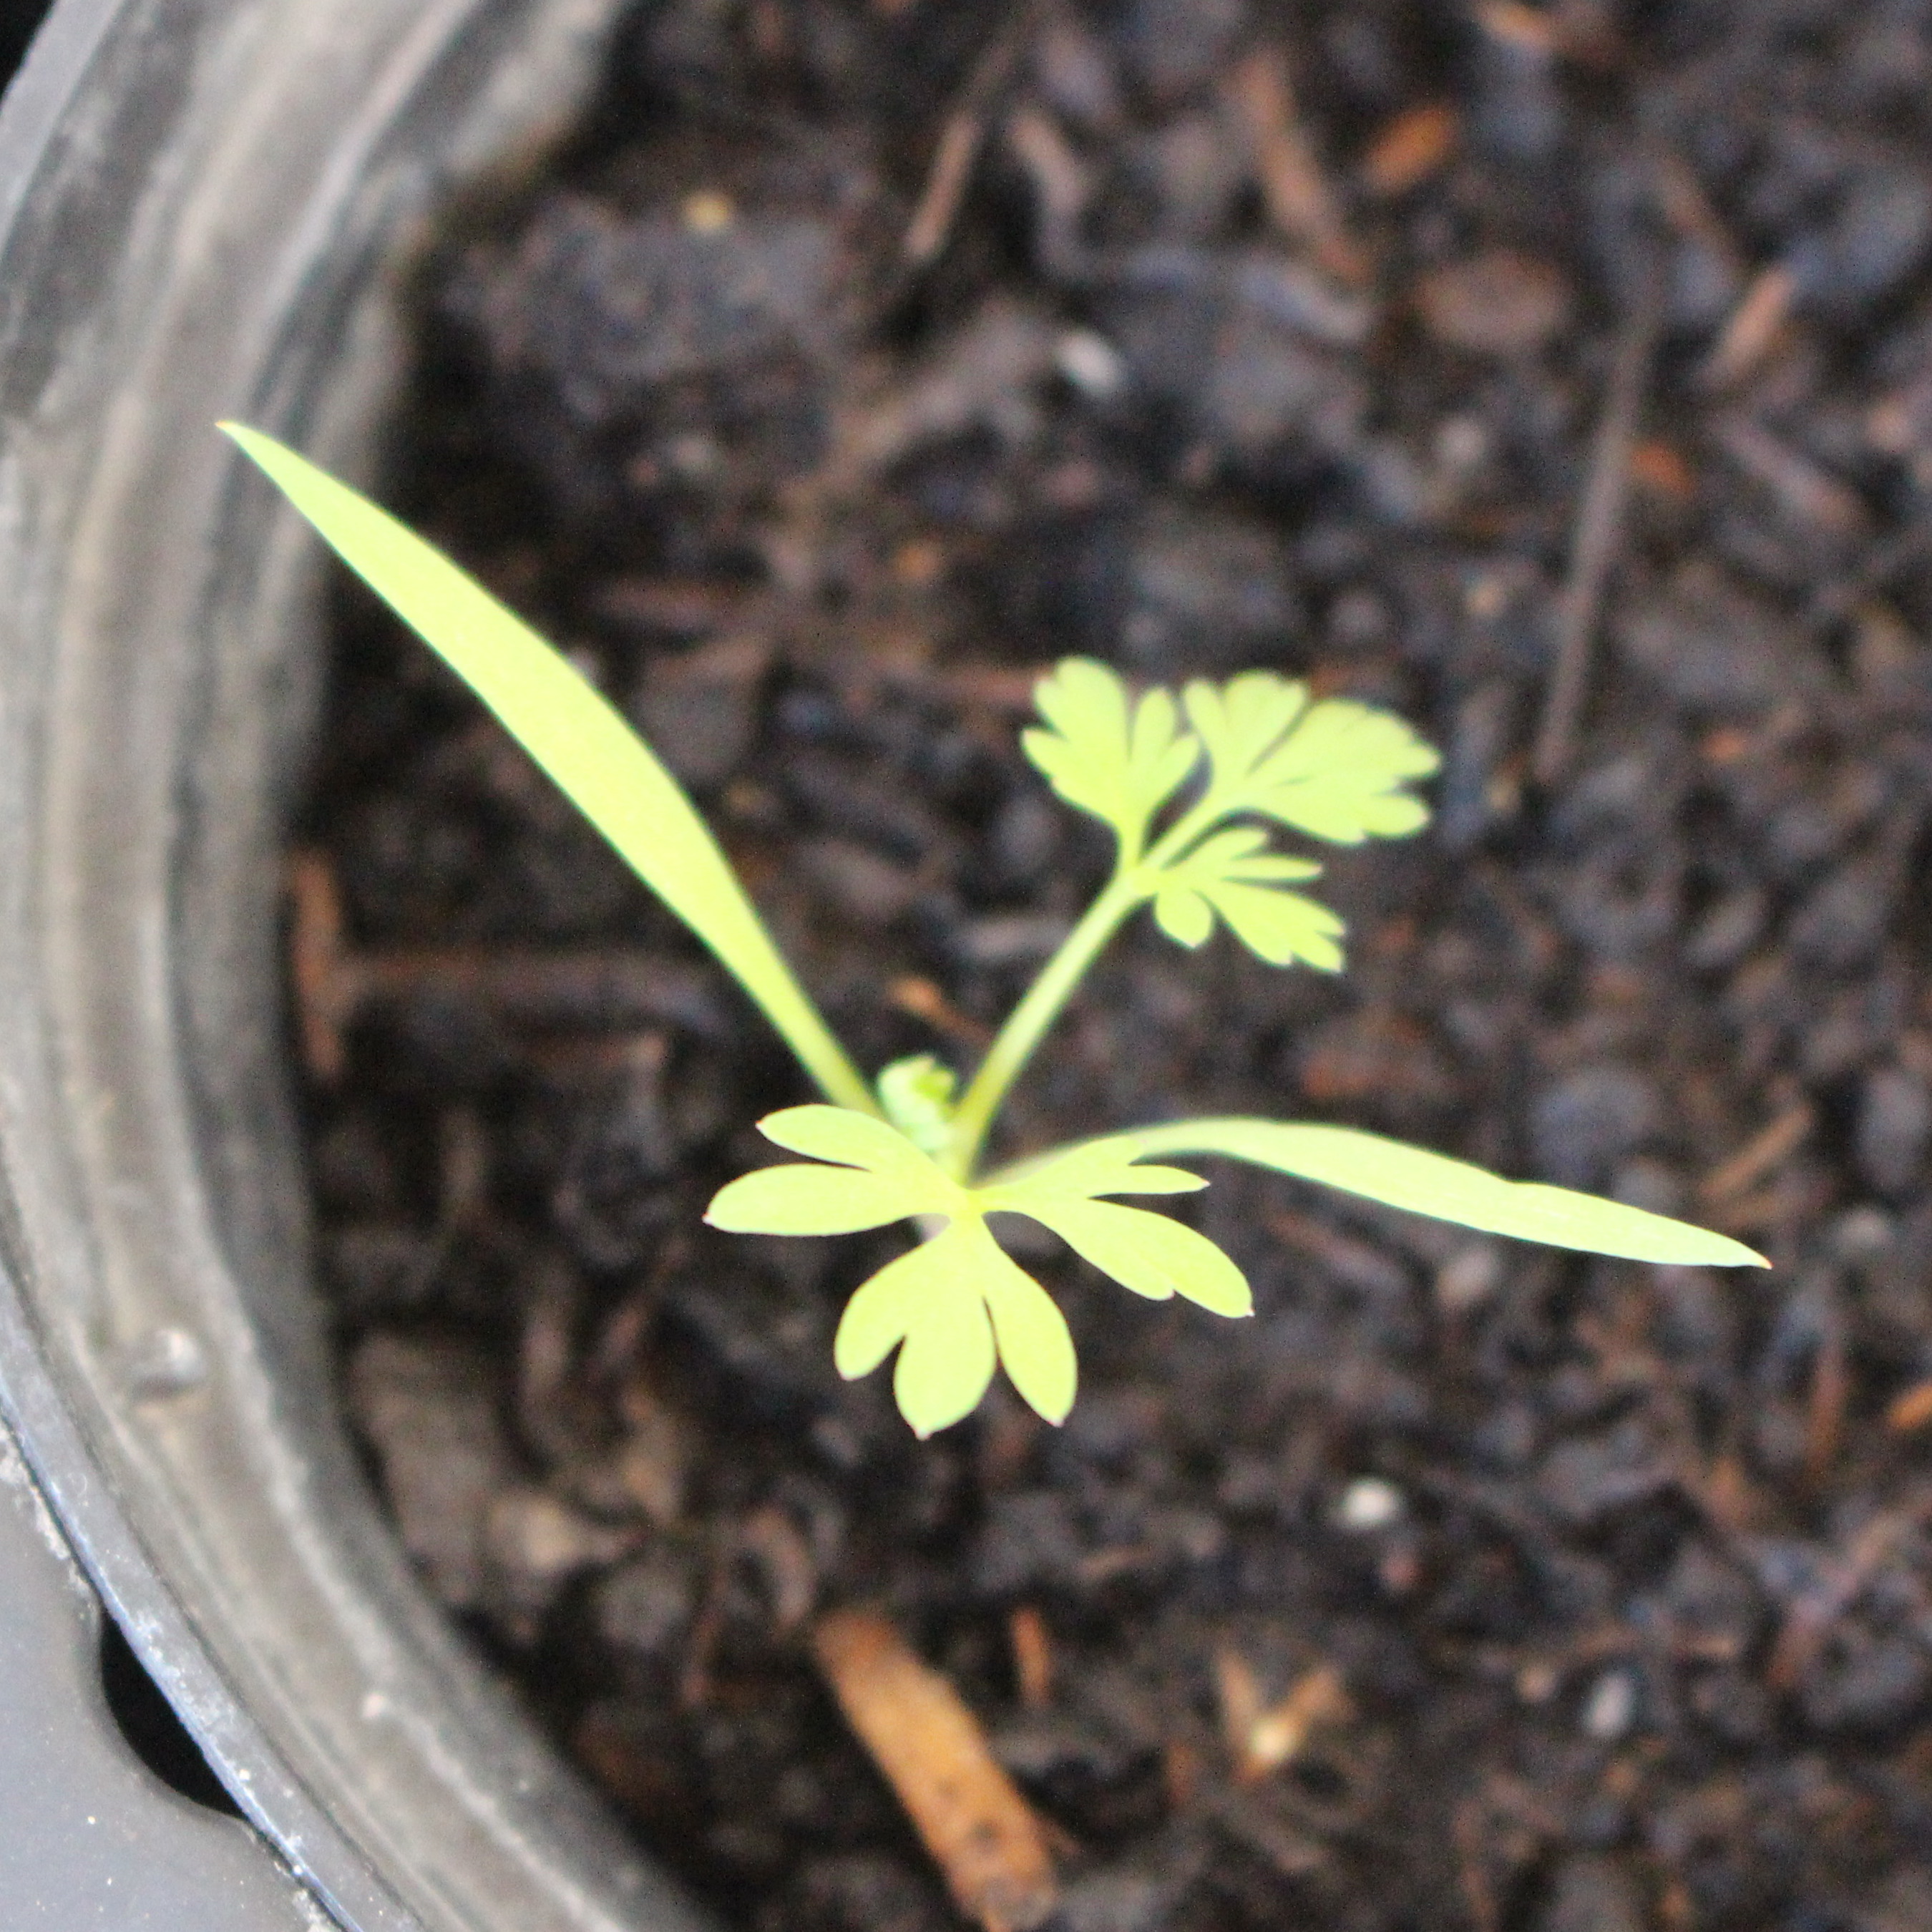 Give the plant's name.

Fumaria officinalis
